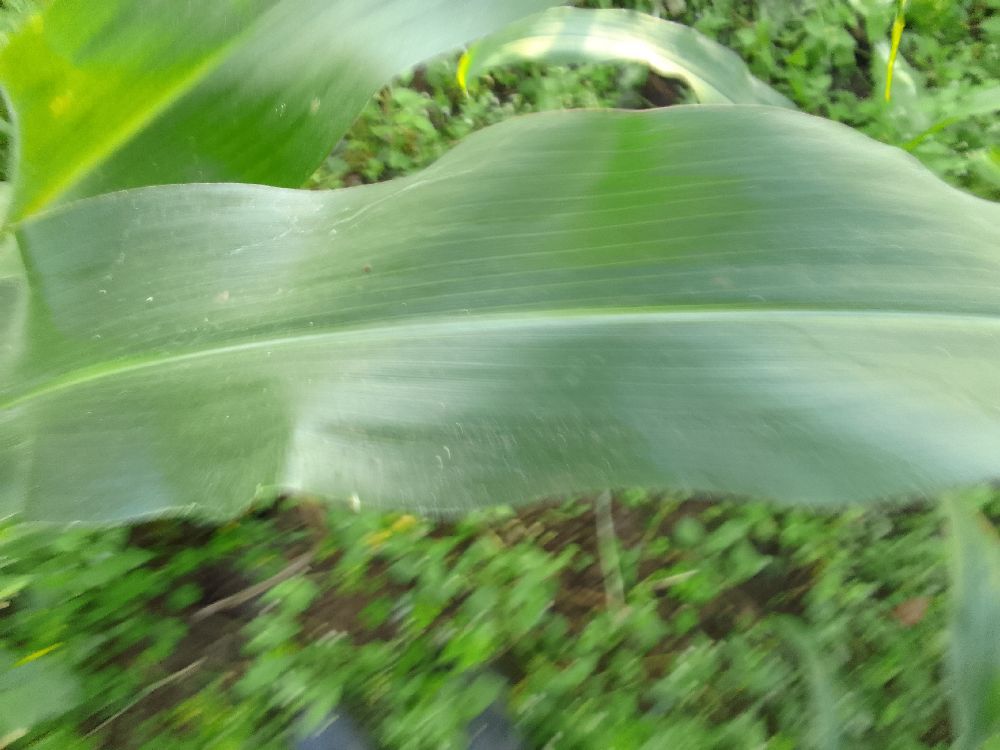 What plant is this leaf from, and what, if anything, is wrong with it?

maize, healthy
